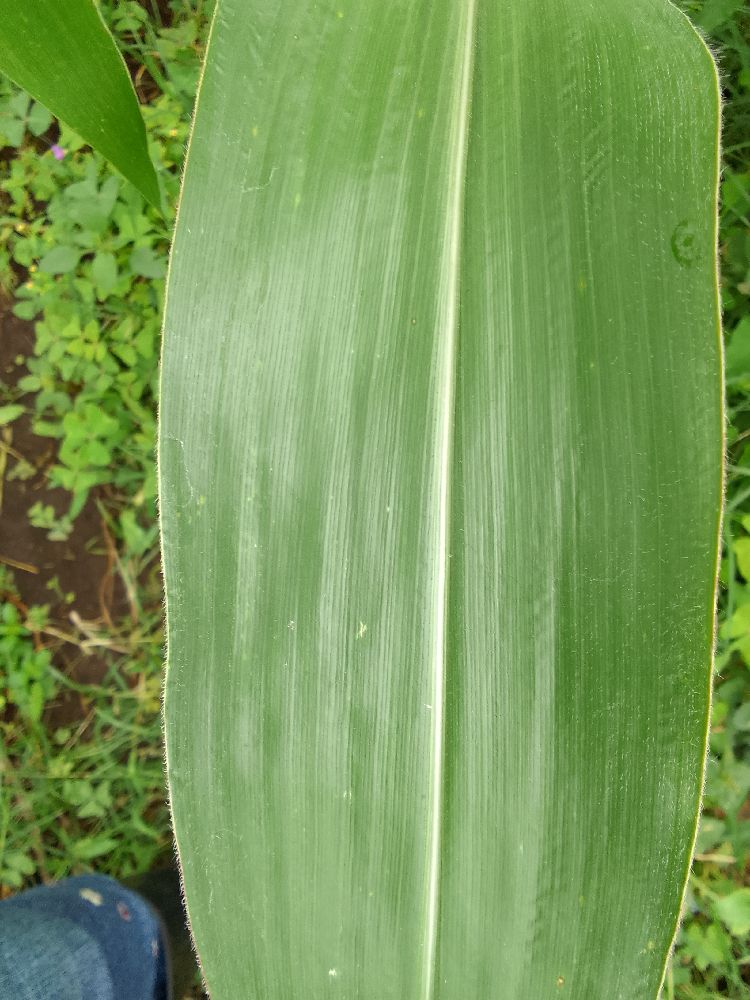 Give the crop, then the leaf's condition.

maize, healthy
